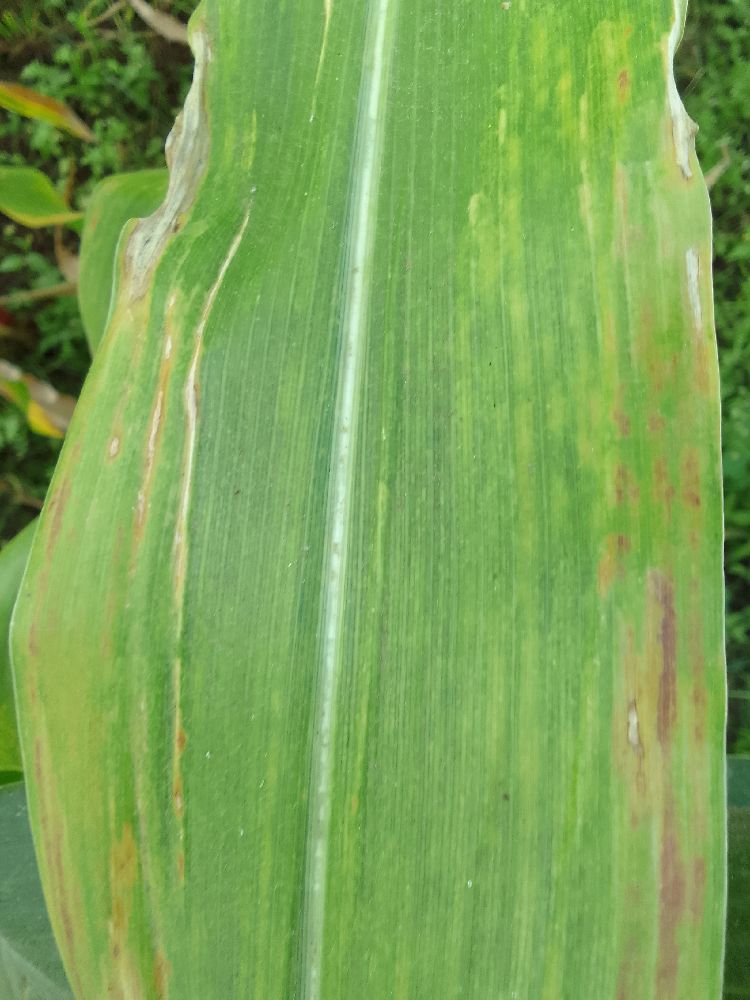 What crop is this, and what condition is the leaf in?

maize, maize lethal necrosis
